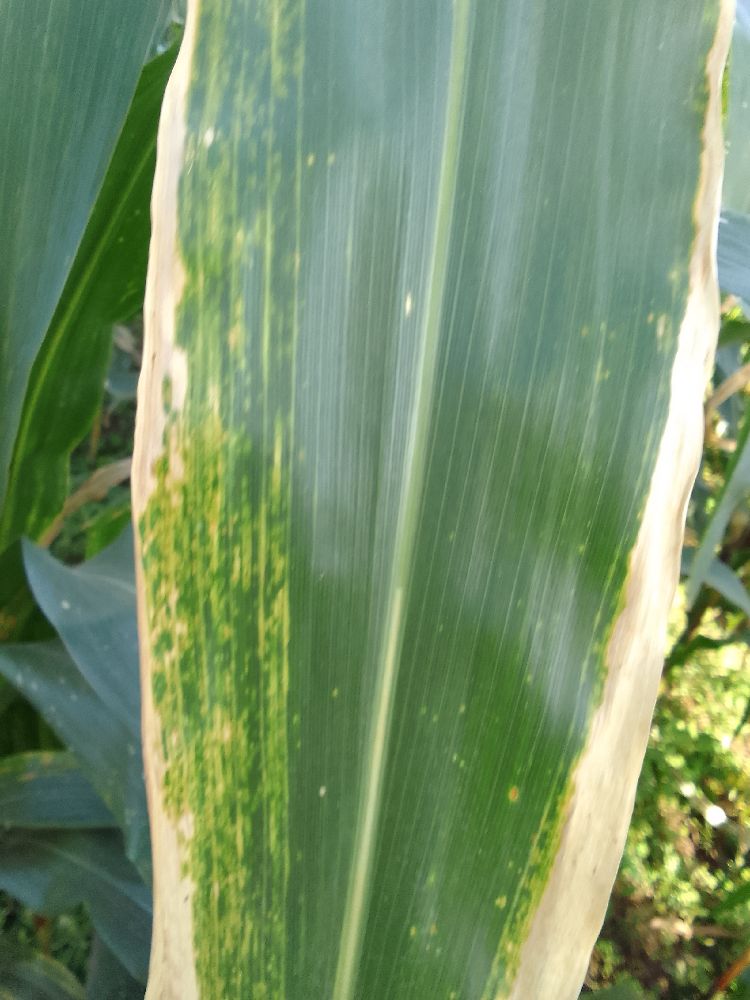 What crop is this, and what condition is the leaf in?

maize, maize lethal necrosis
